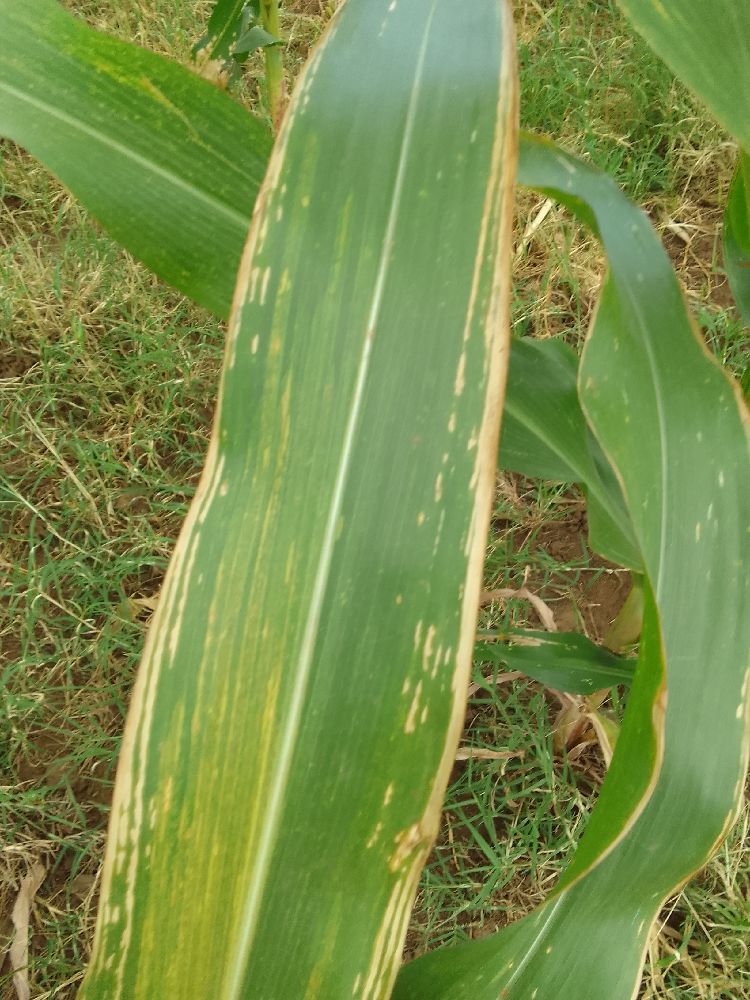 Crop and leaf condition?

maize, maize lethal necrosis
